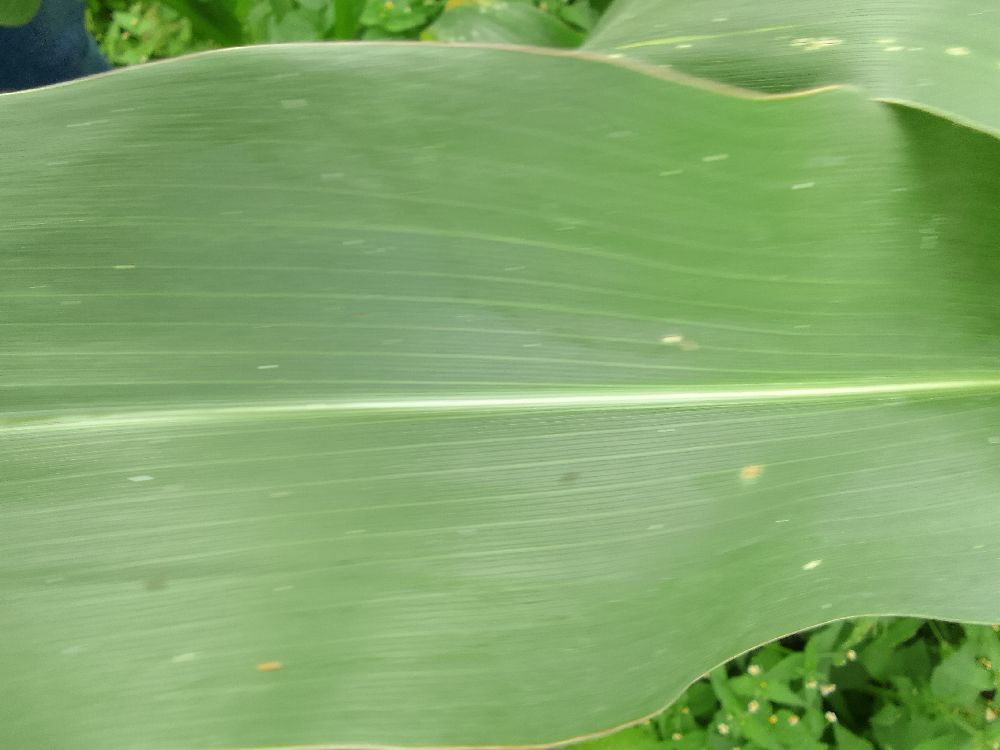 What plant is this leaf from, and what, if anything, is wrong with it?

maize, healthy
